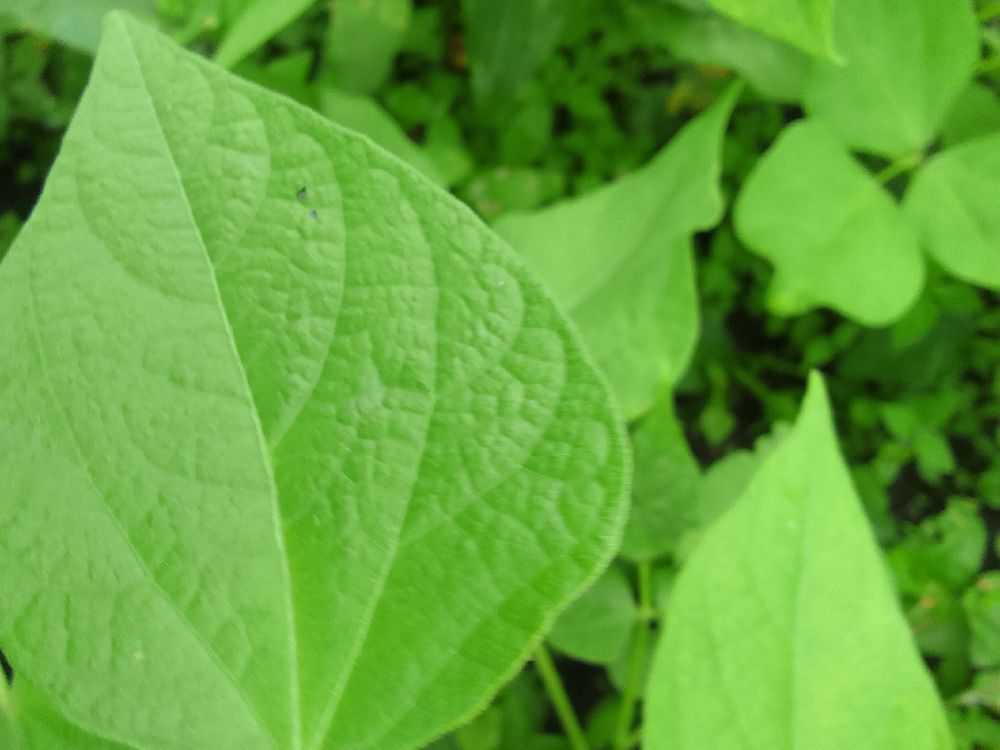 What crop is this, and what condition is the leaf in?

common bean, healthy
